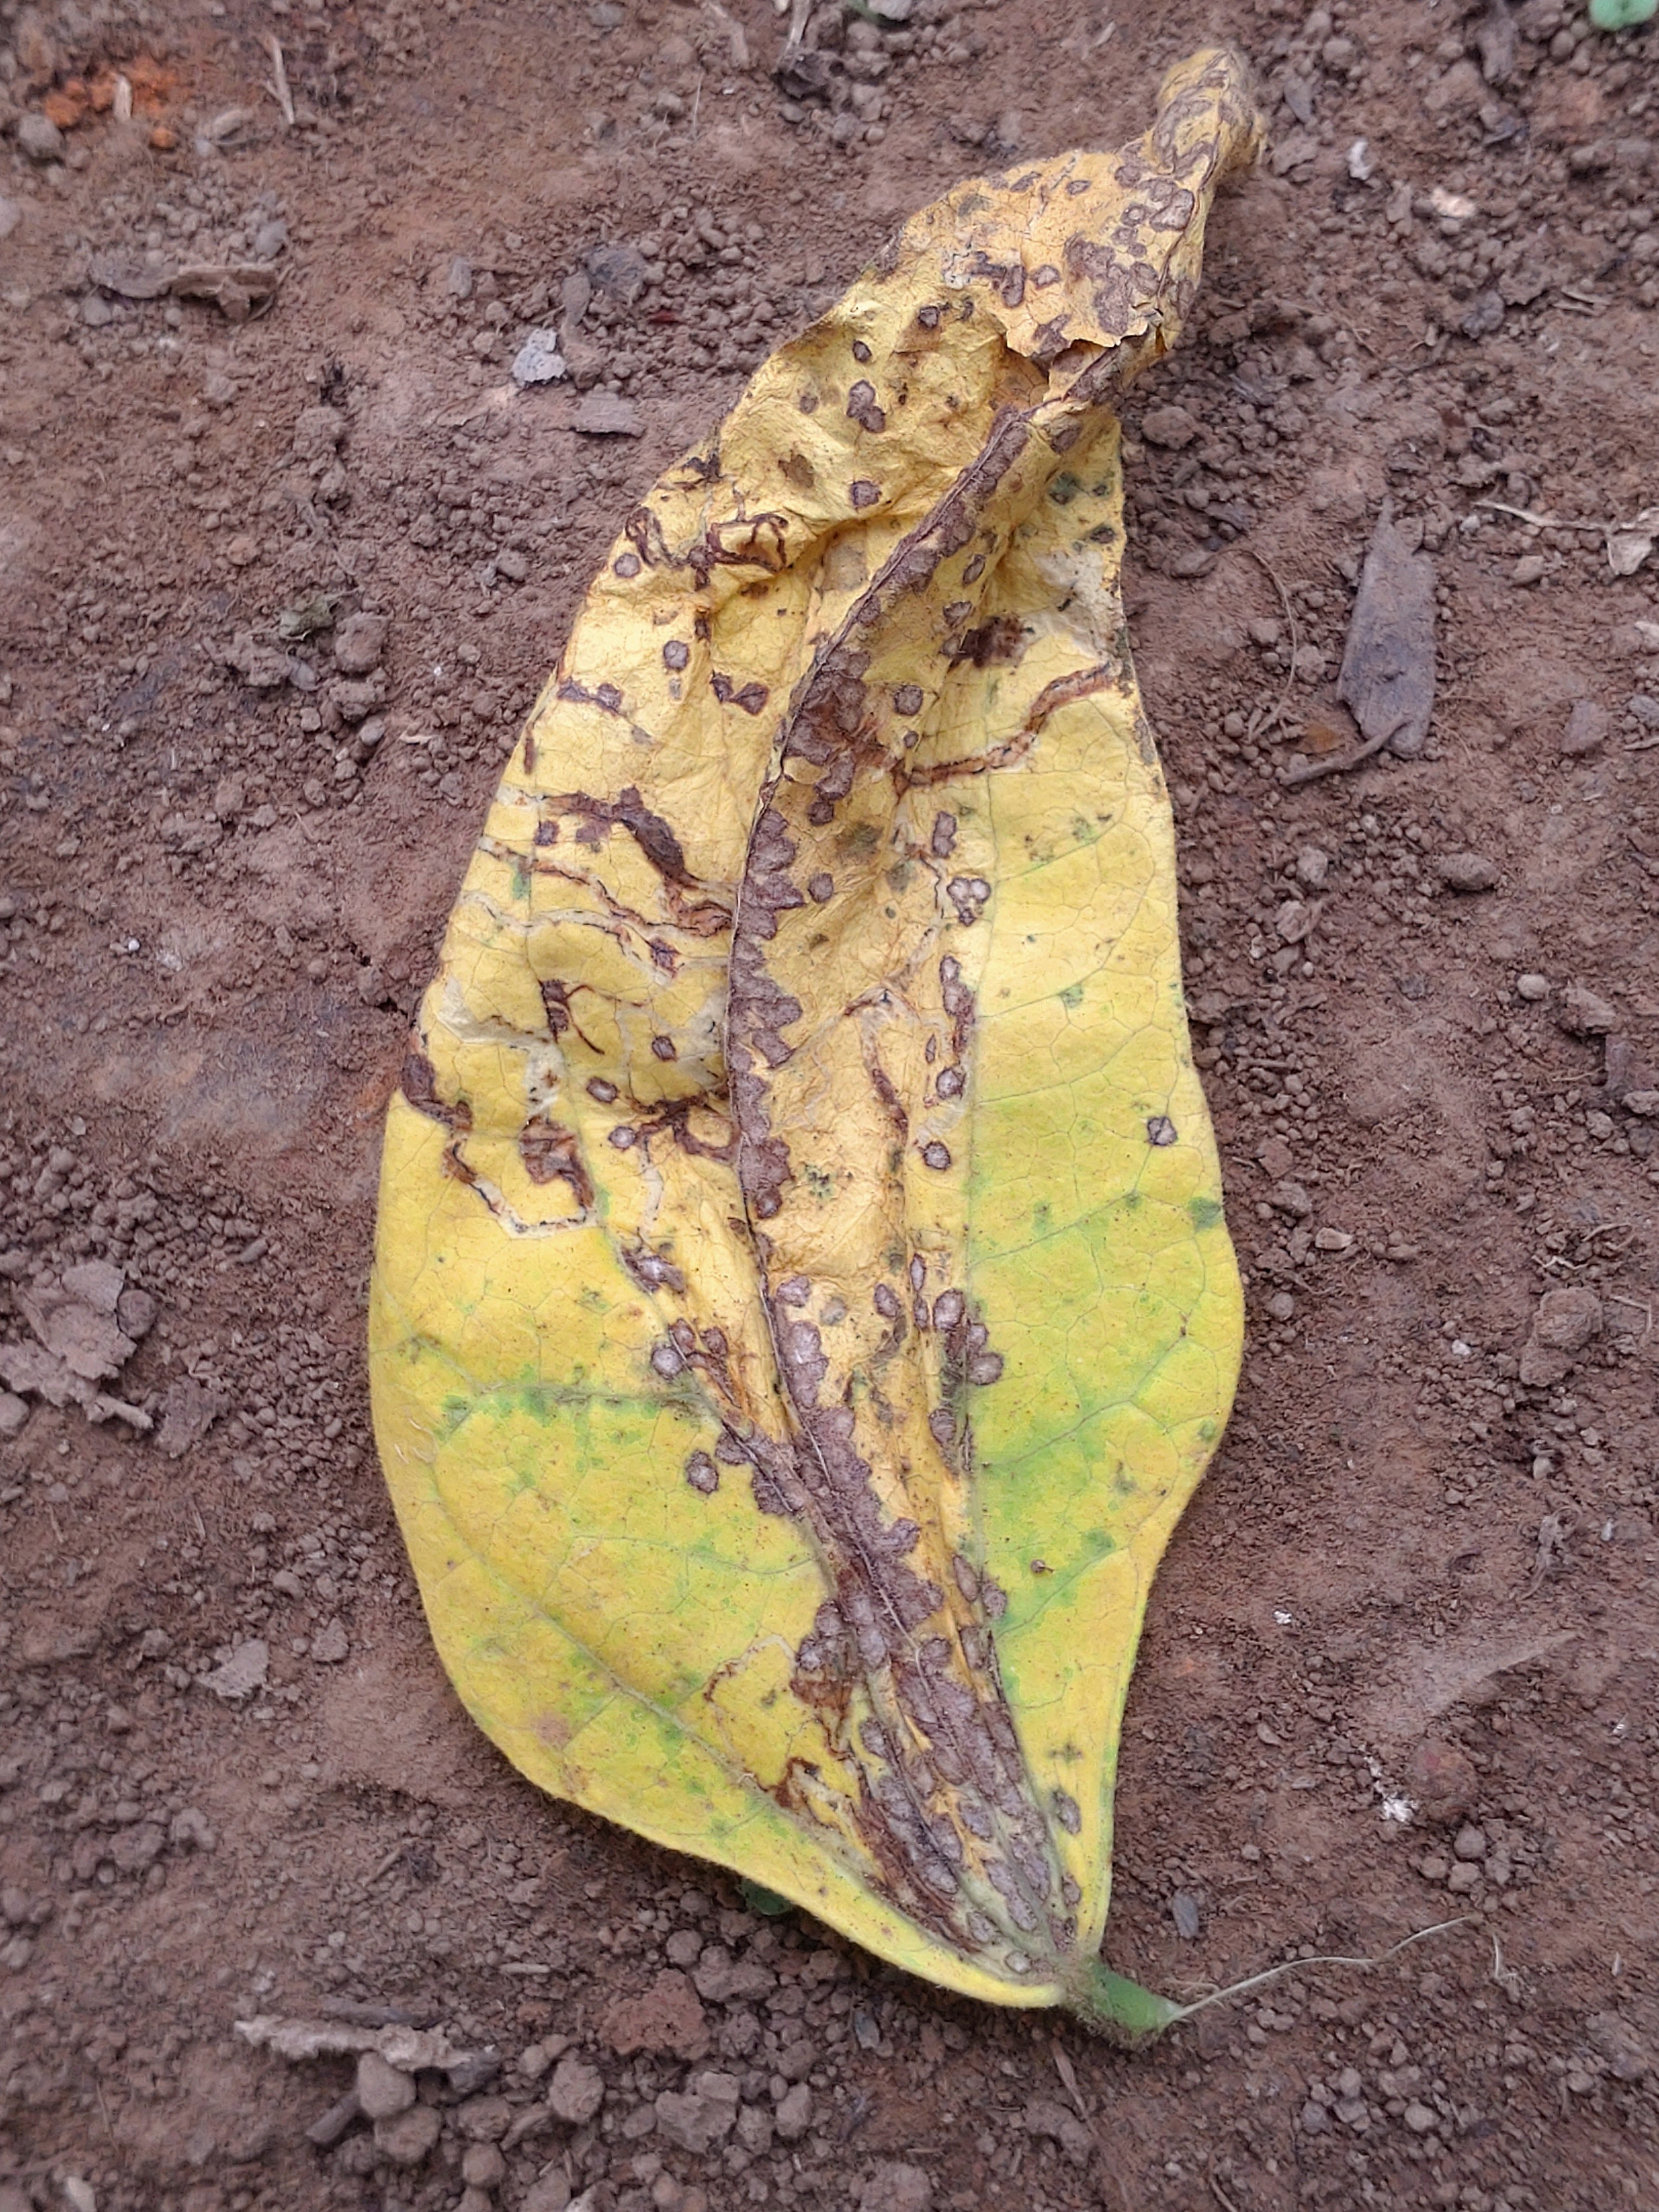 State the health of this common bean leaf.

anthracnose
